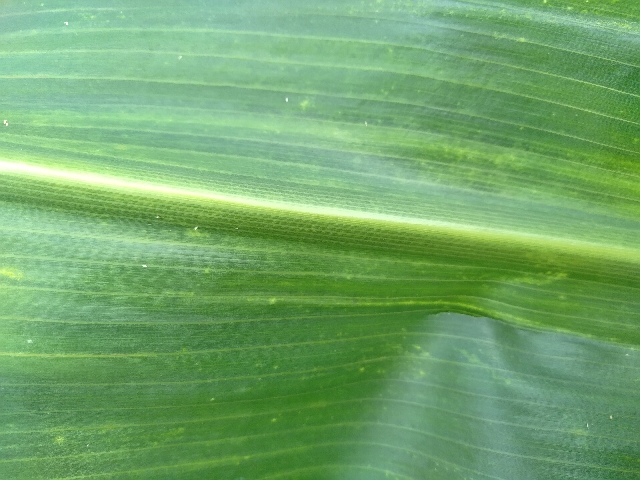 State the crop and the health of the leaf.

maize, maize lethal necrosis
